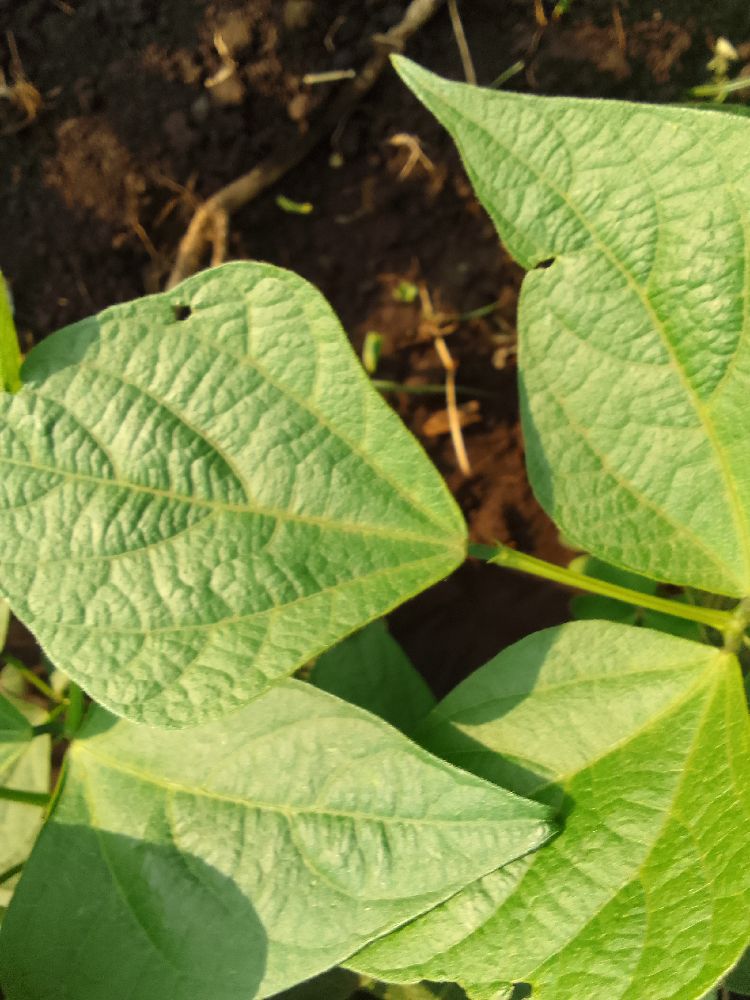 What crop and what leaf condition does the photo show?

common bean, healthy
